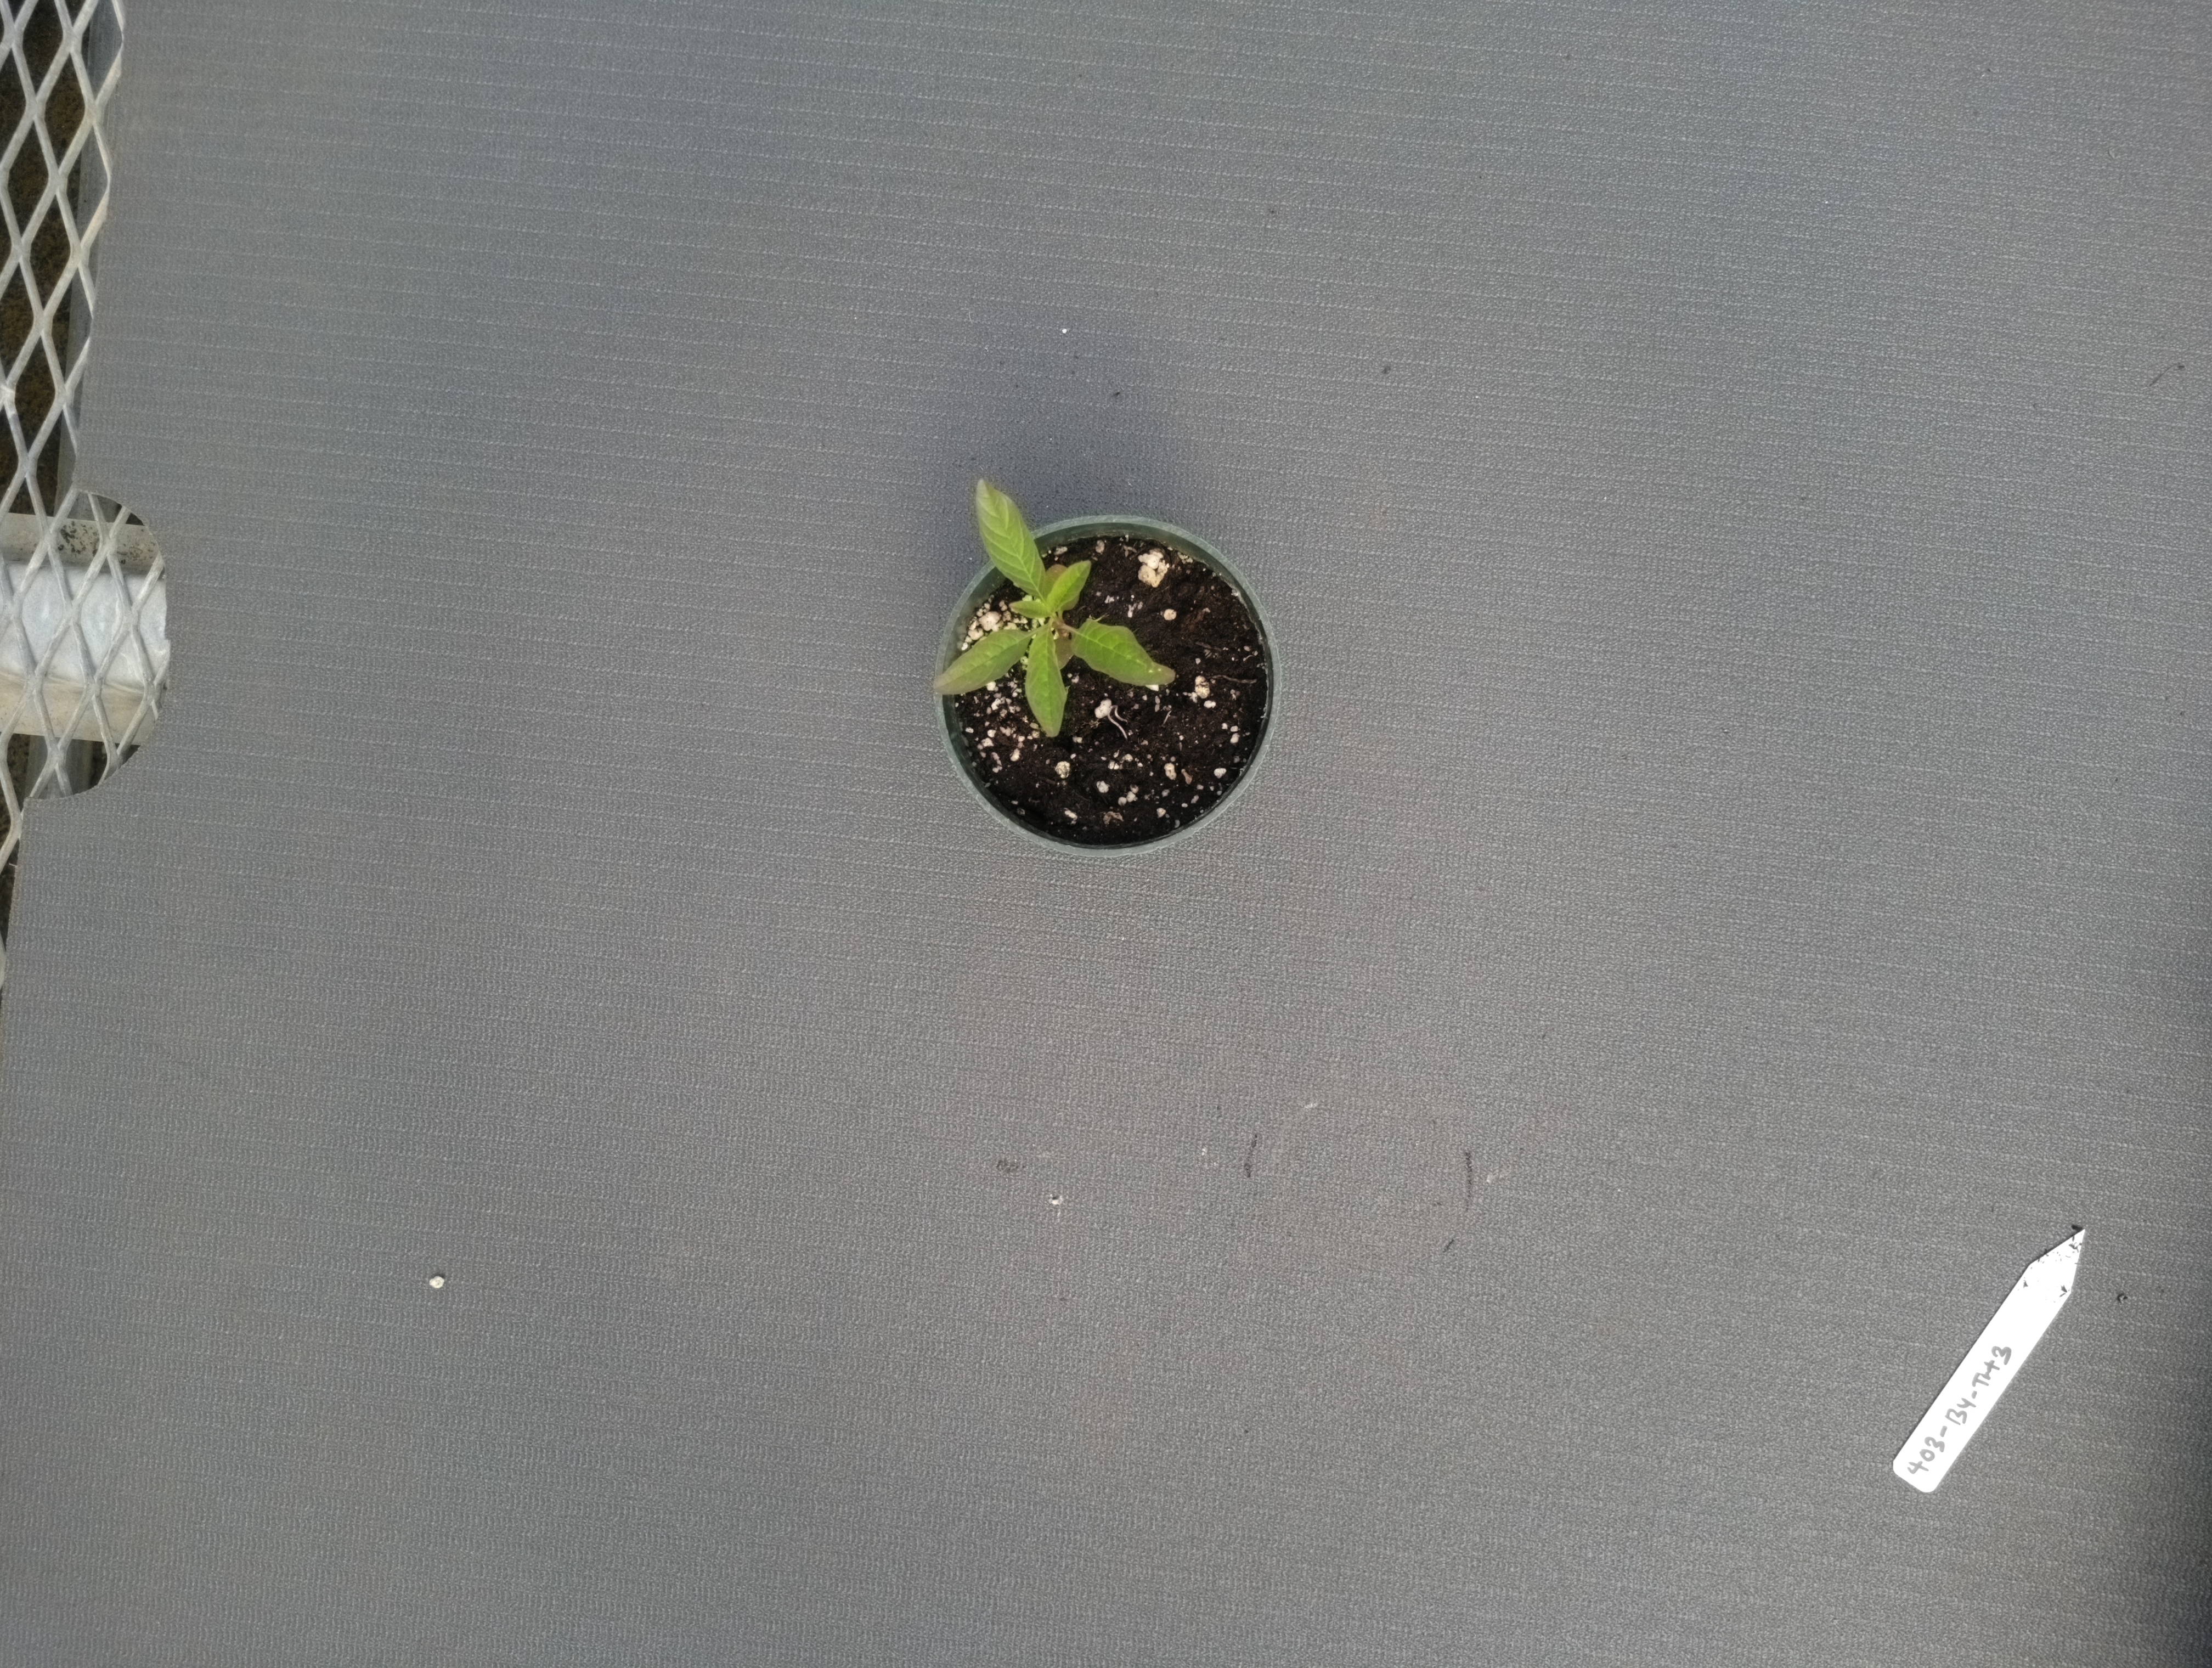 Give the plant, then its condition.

waterhemp, healthy untreated
